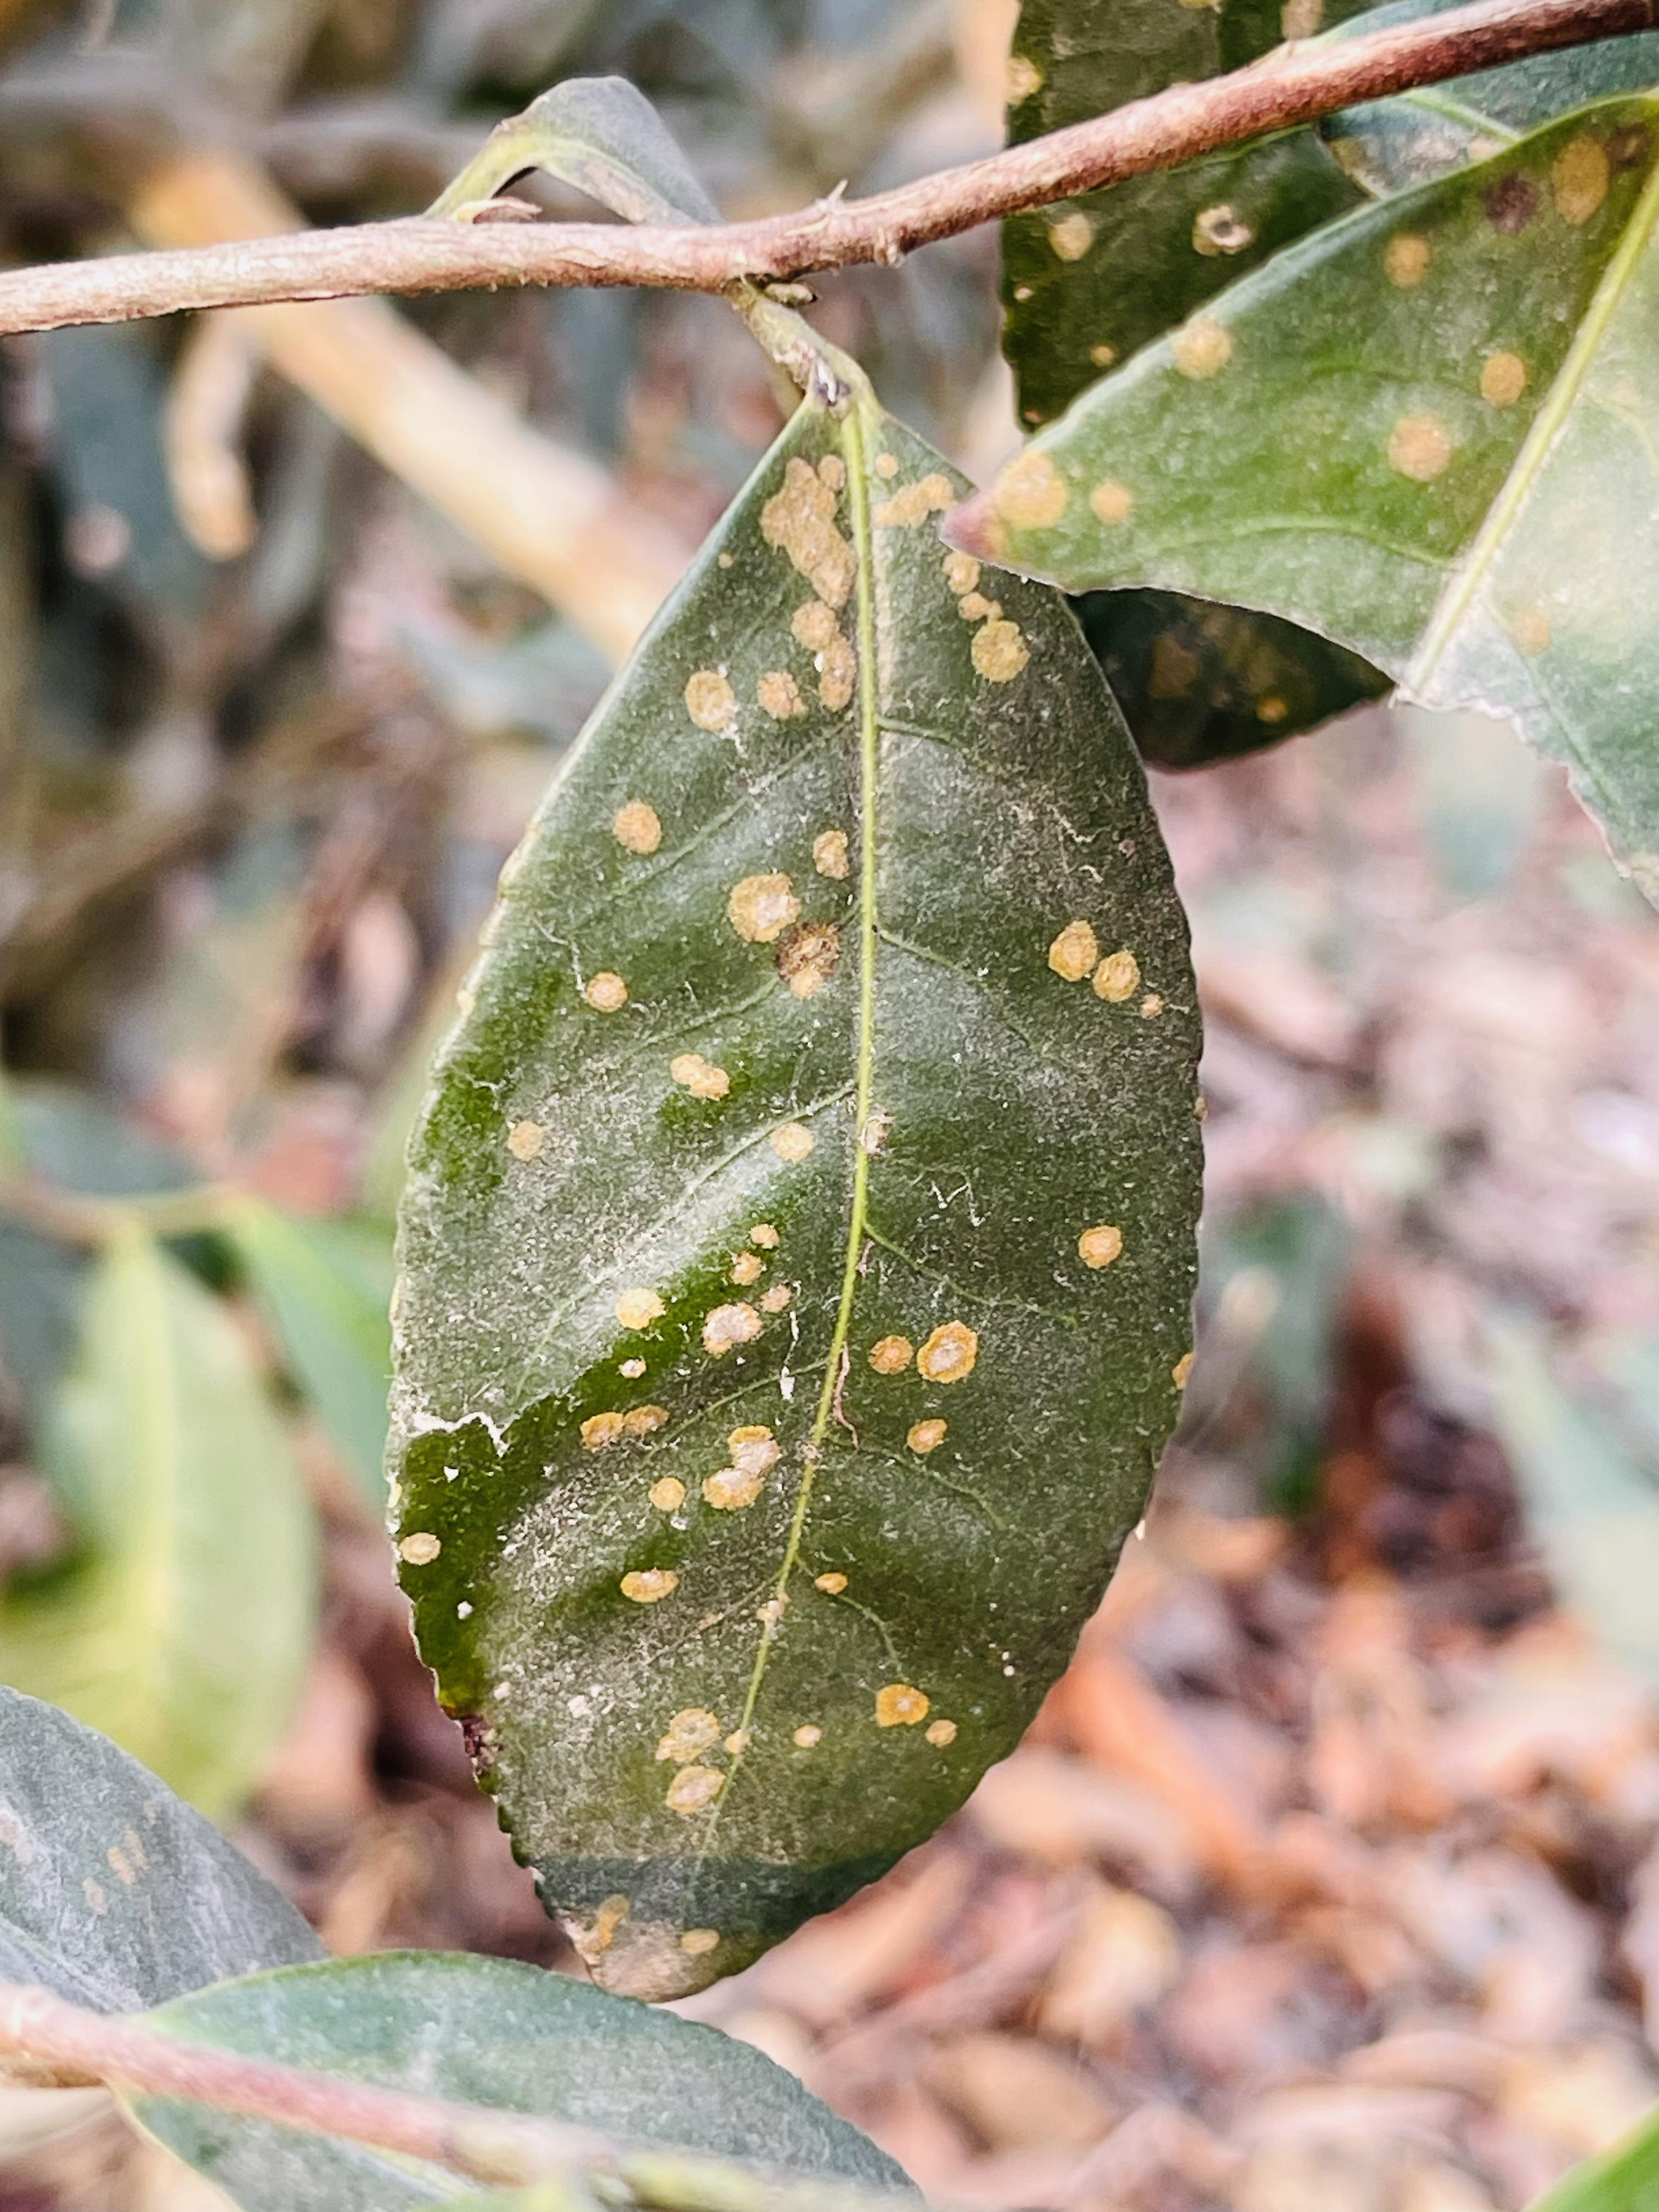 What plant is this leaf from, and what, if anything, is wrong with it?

tea, red rust
